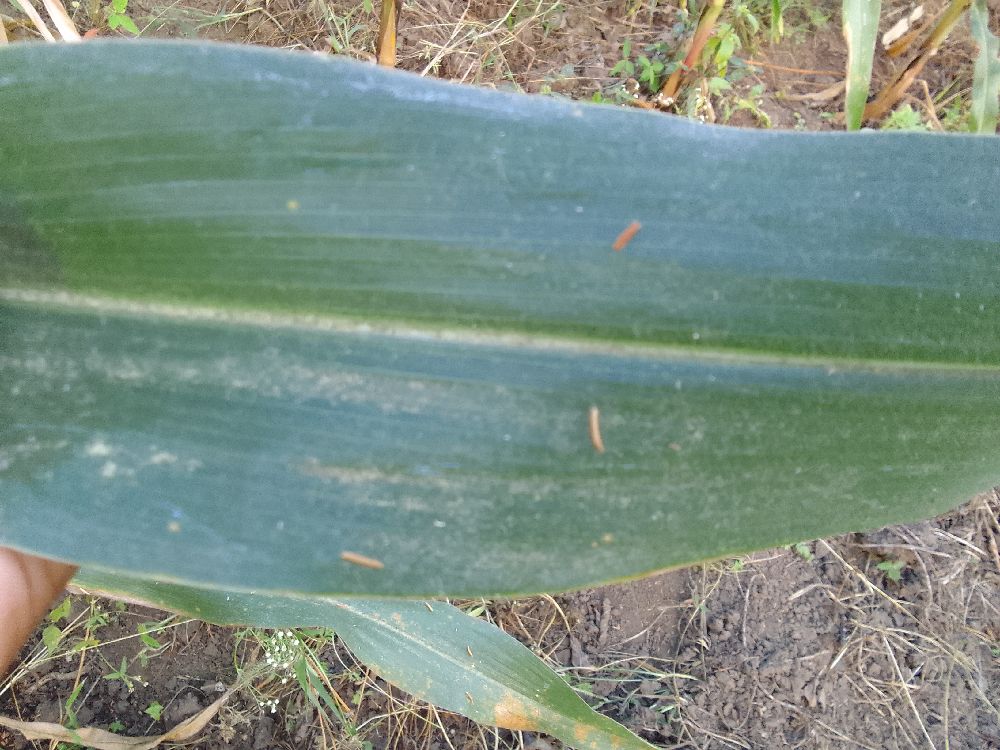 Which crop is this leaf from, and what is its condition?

maize, healthy
